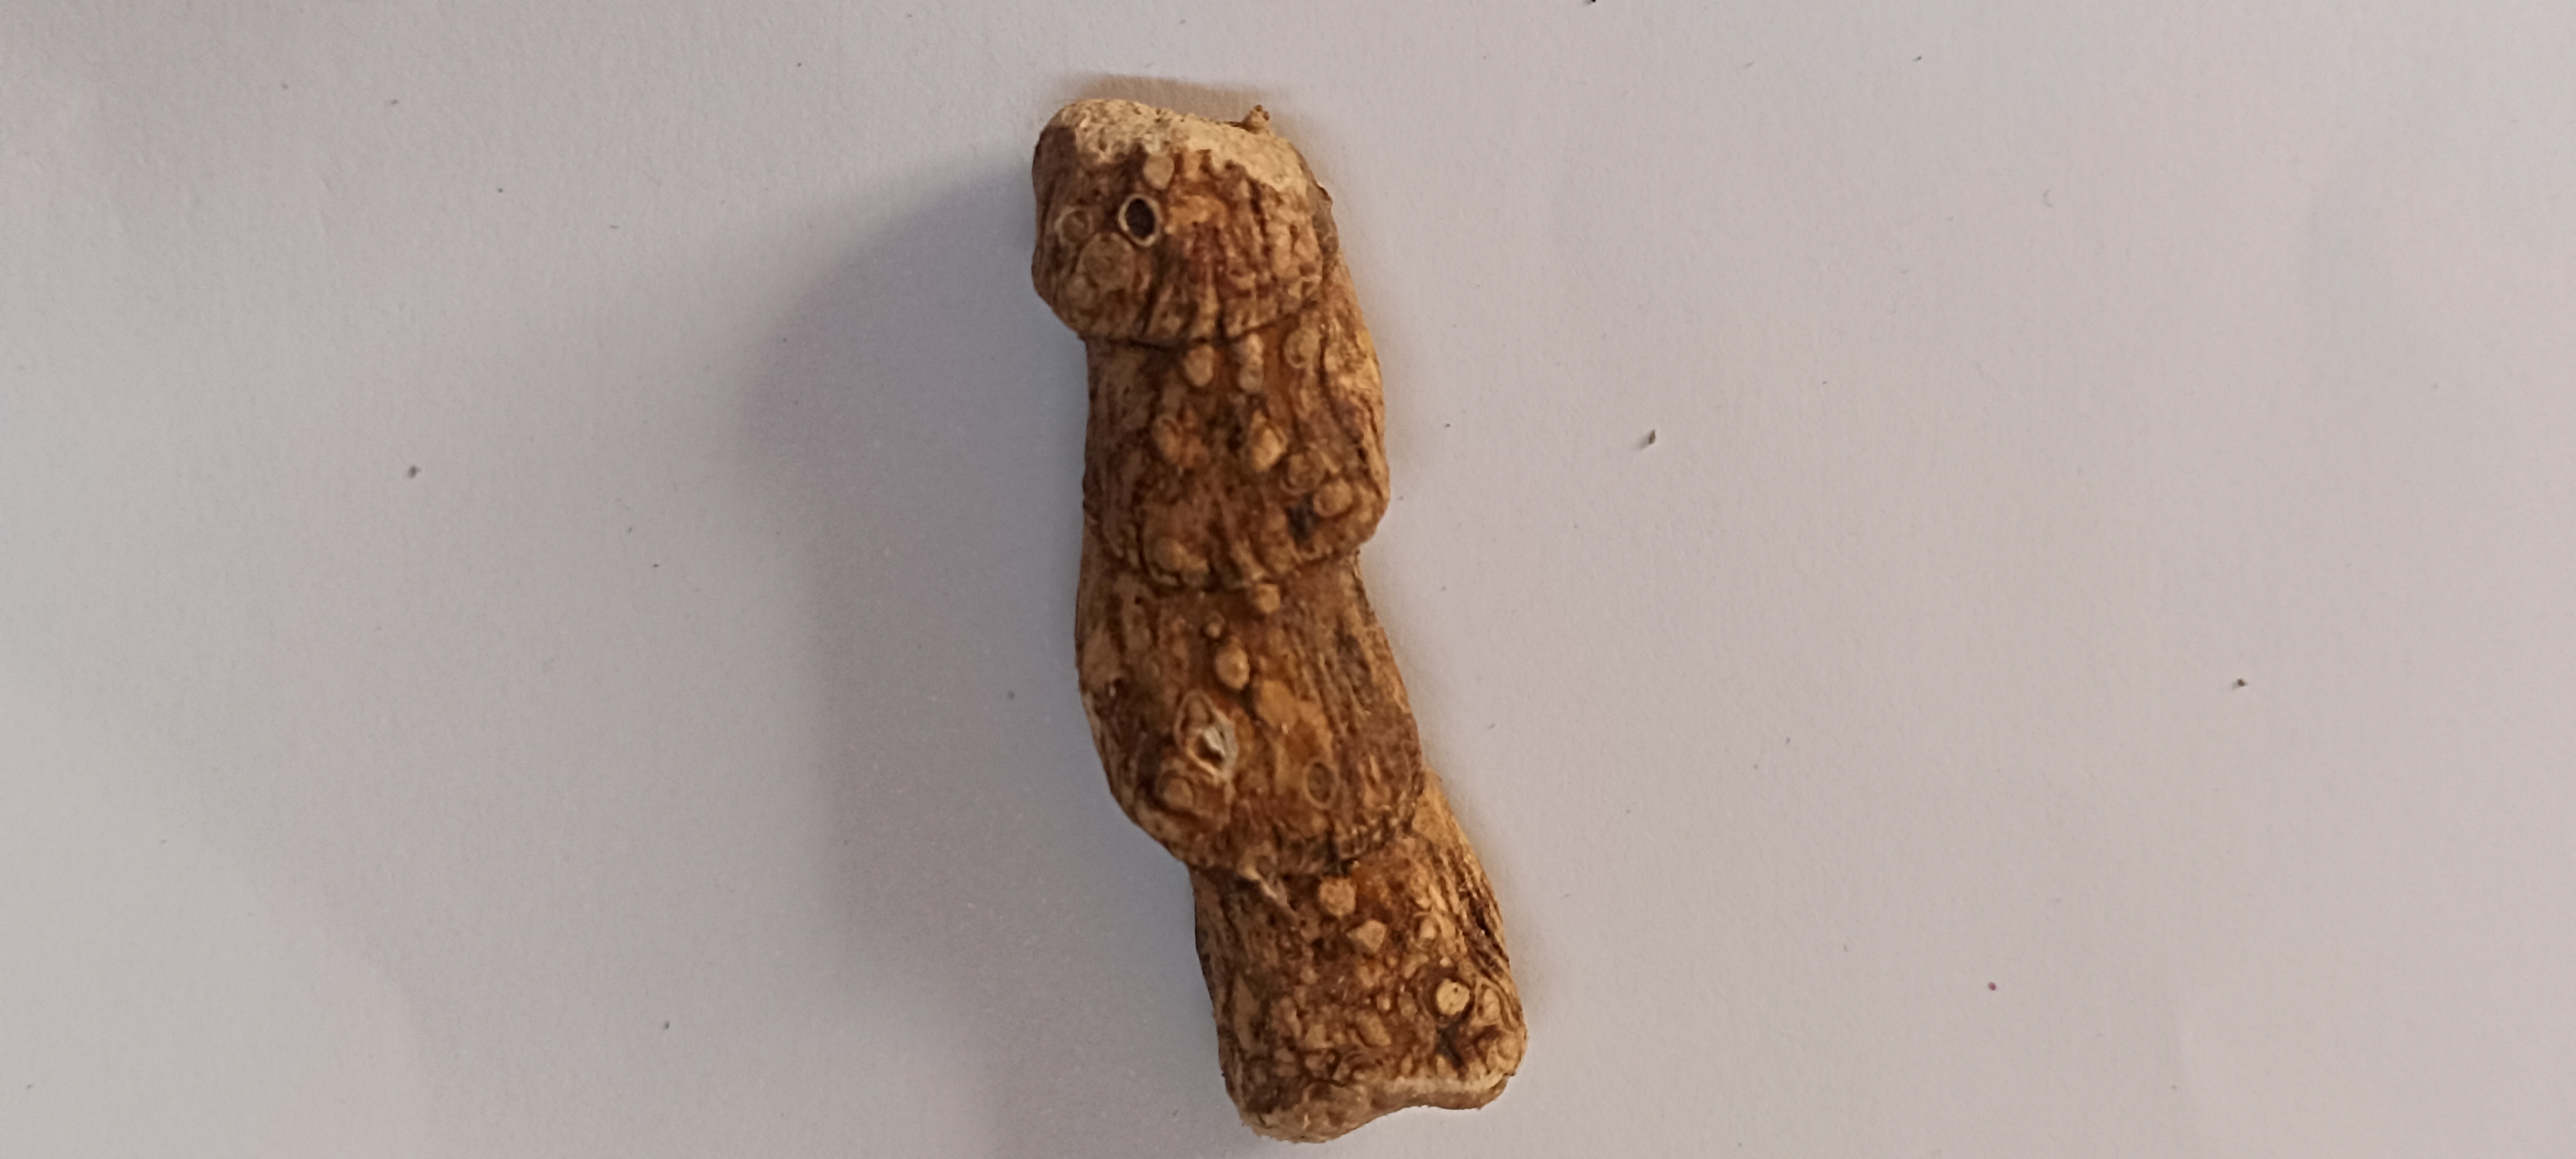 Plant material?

vekhand
